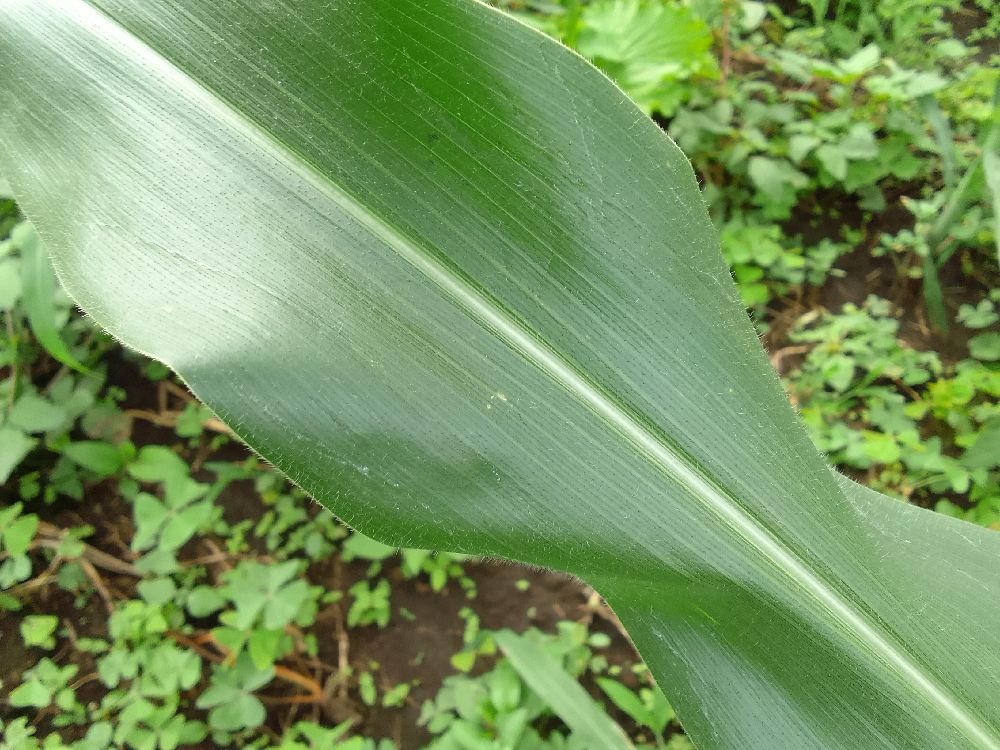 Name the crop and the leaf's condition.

maize, healthy
